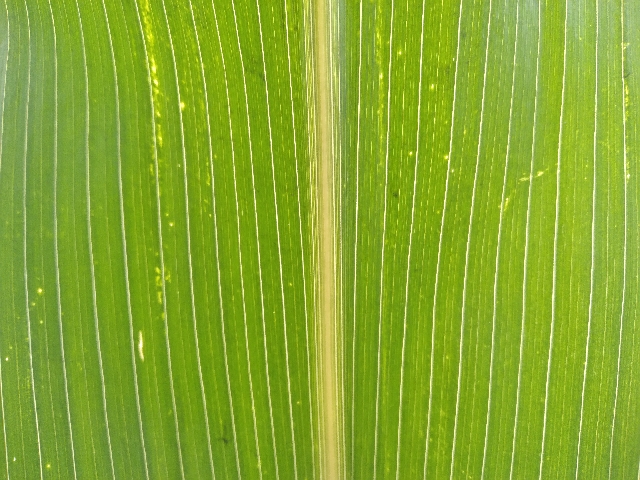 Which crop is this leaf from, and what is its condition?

maize, healthy
